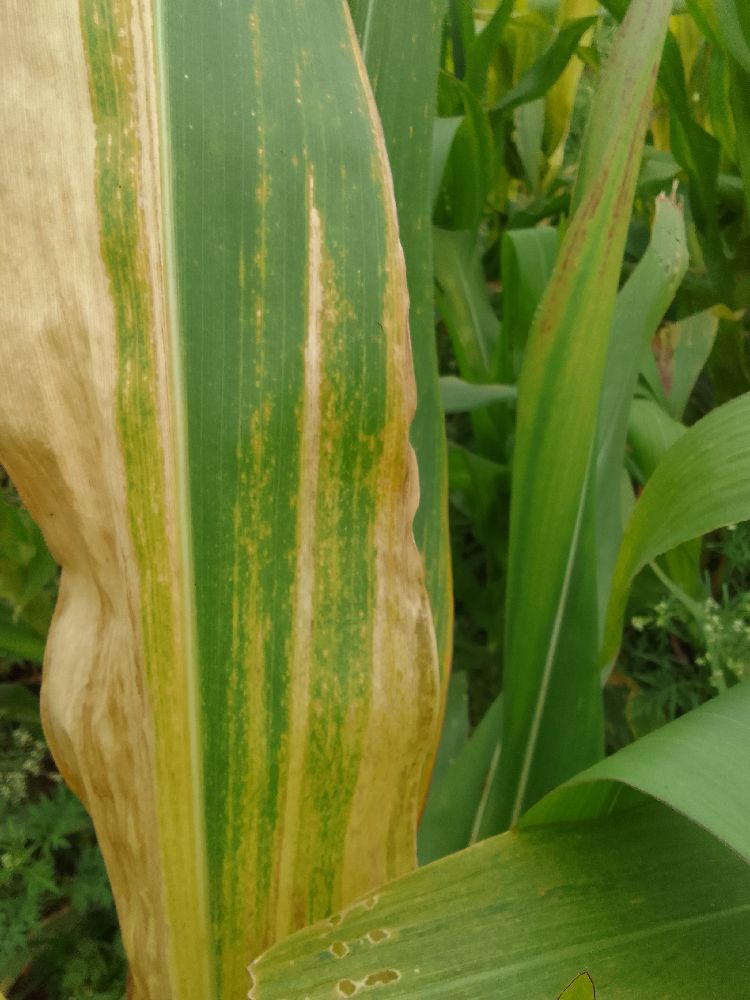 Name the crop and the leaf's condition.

maize, maize lethal necrosis
